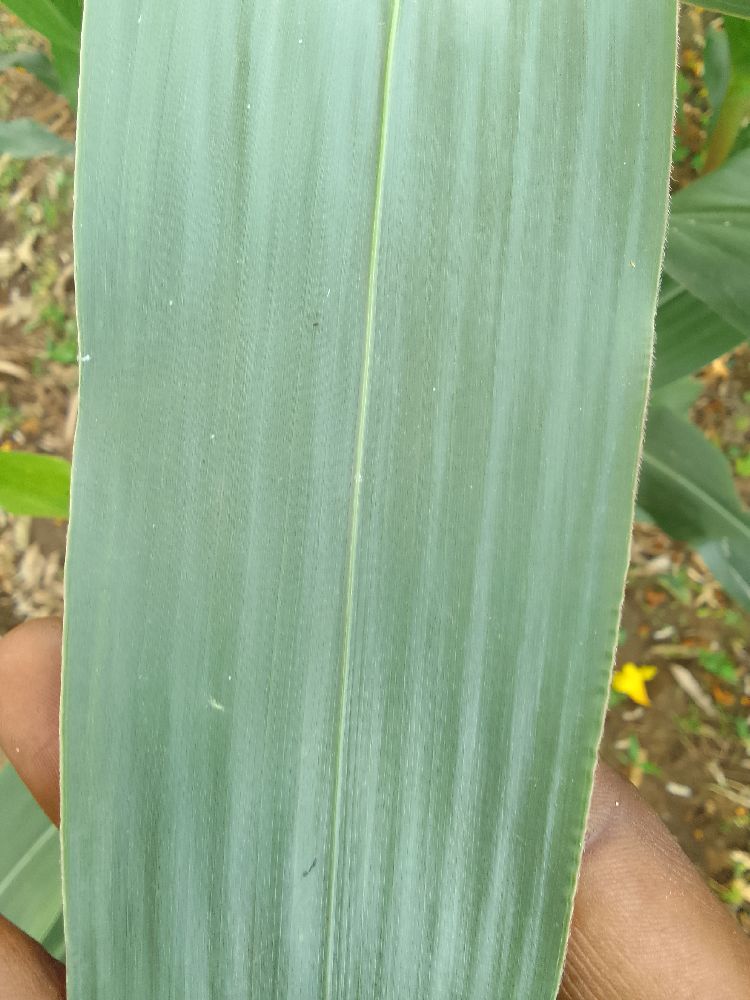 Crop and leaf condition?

maize, healthy
